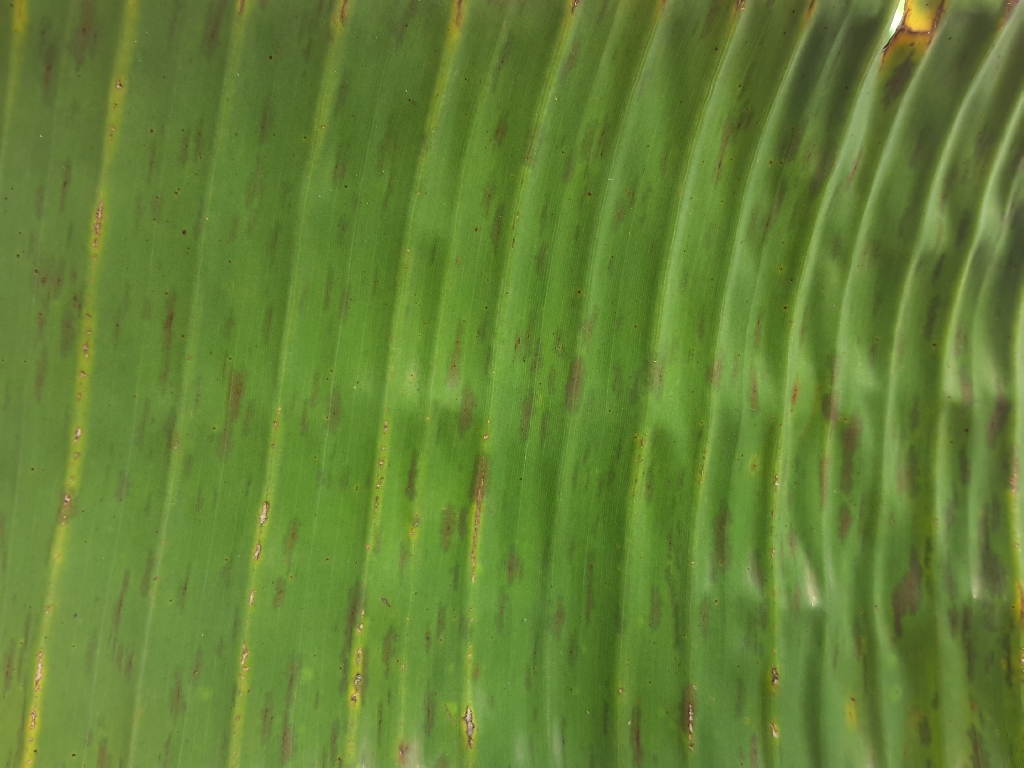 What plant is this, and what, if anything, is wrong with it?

banana, black sigatoka
